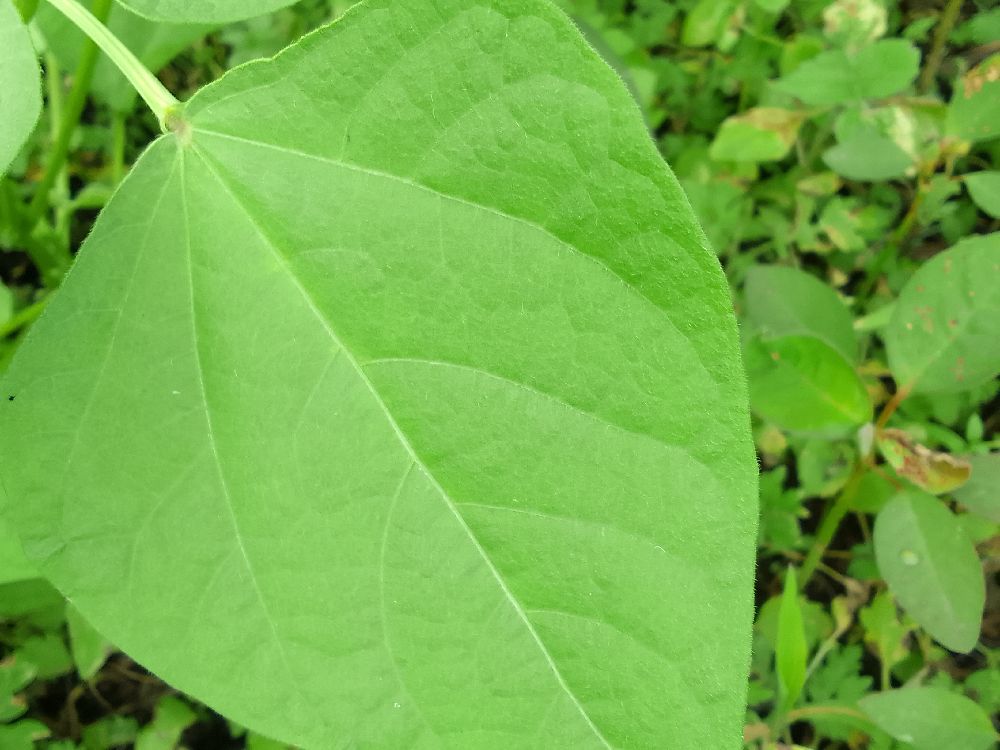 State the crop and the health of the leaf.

common bean, healthy
